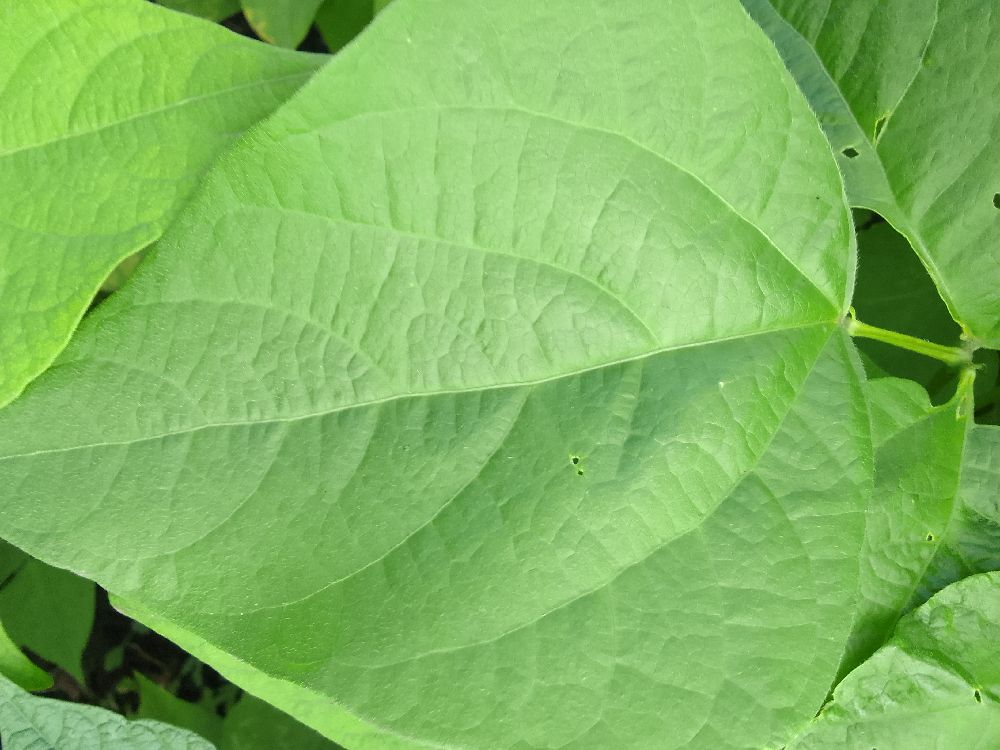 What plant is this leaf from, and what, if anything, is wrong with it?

common bean, healthy
